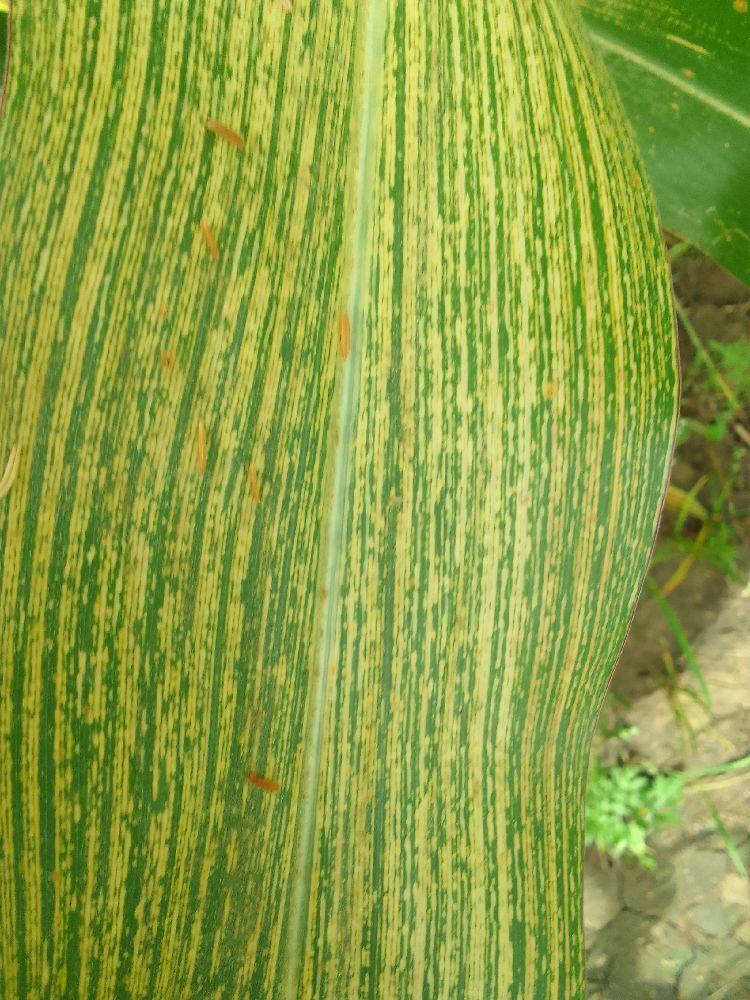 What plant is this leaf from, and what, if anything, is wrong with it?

maize, maize streak virus
